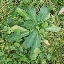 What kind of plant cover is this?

structured weed
